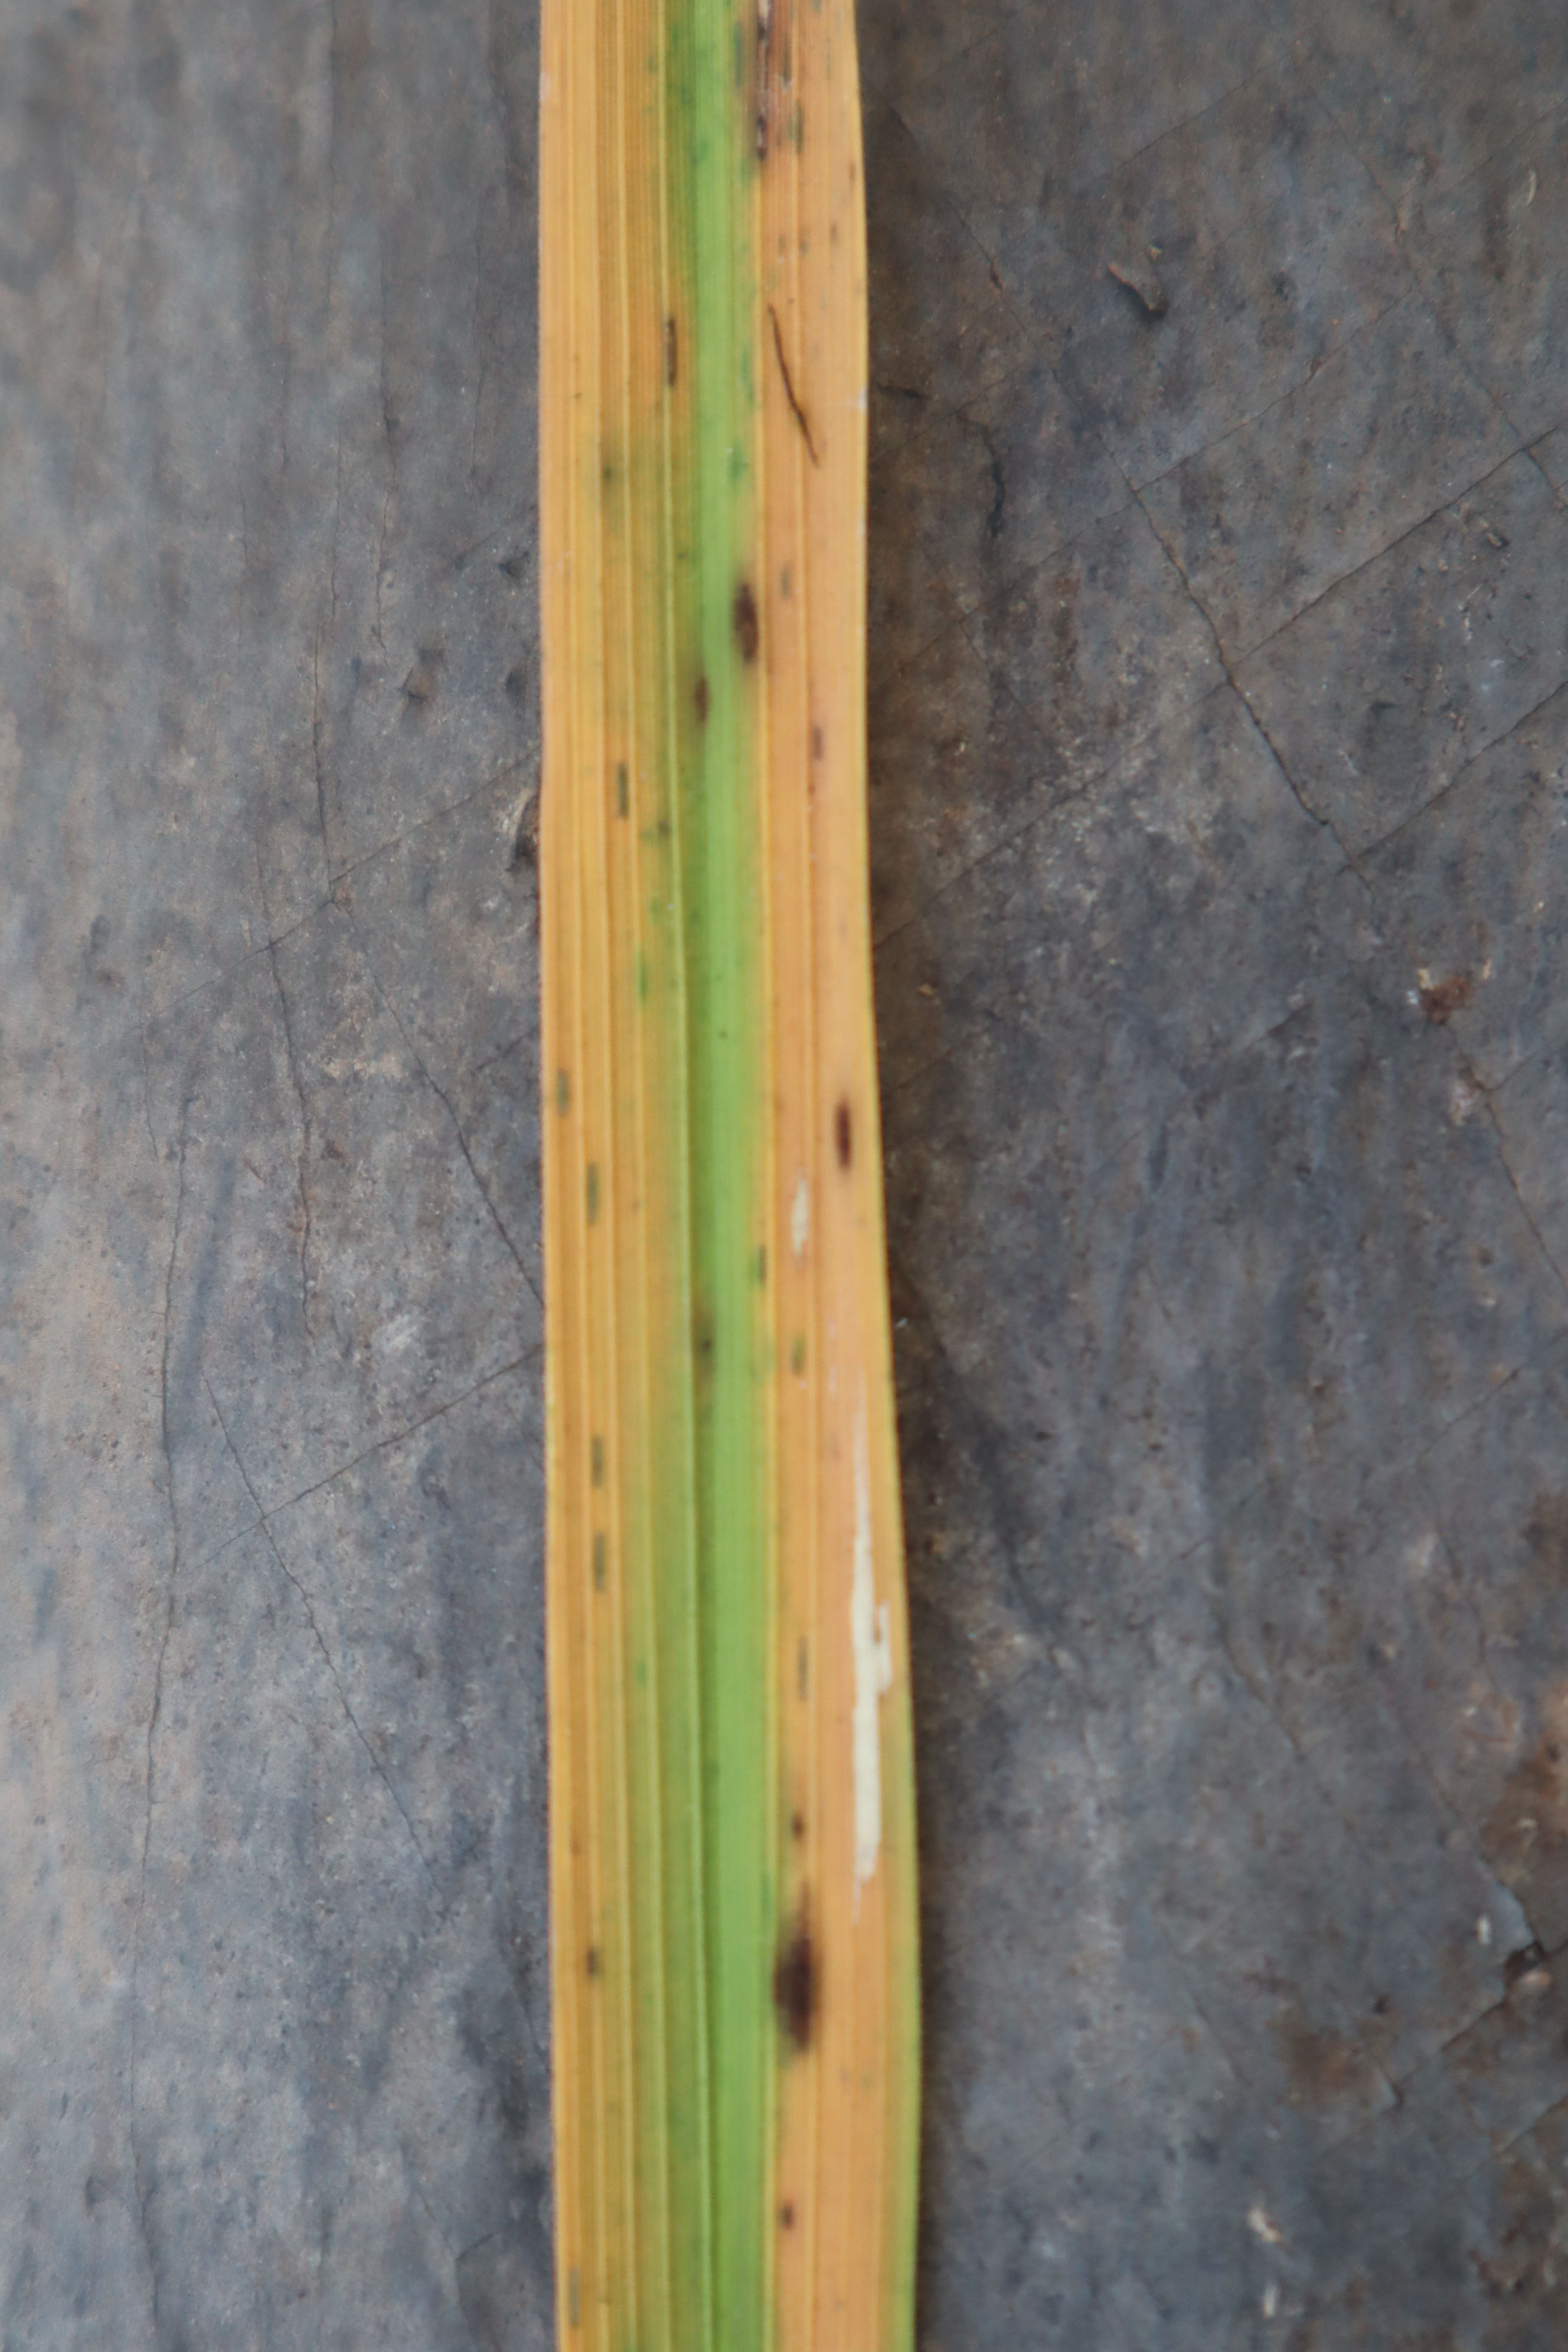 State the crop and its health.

rice, tungro virus disease
